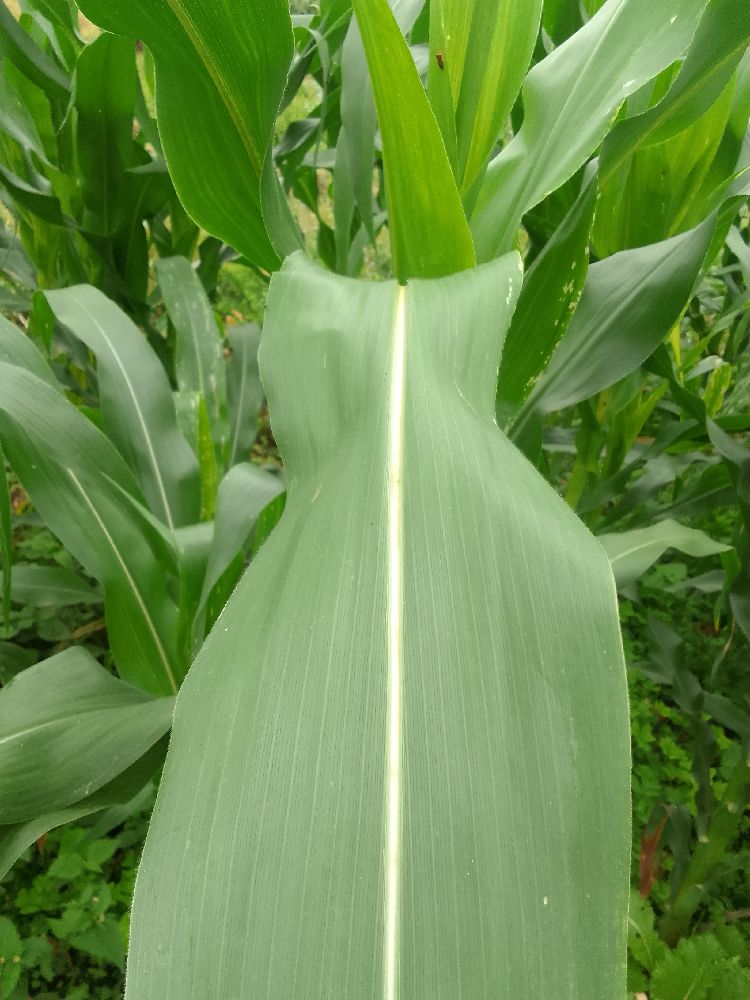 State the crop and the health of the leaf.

maize, healthy
